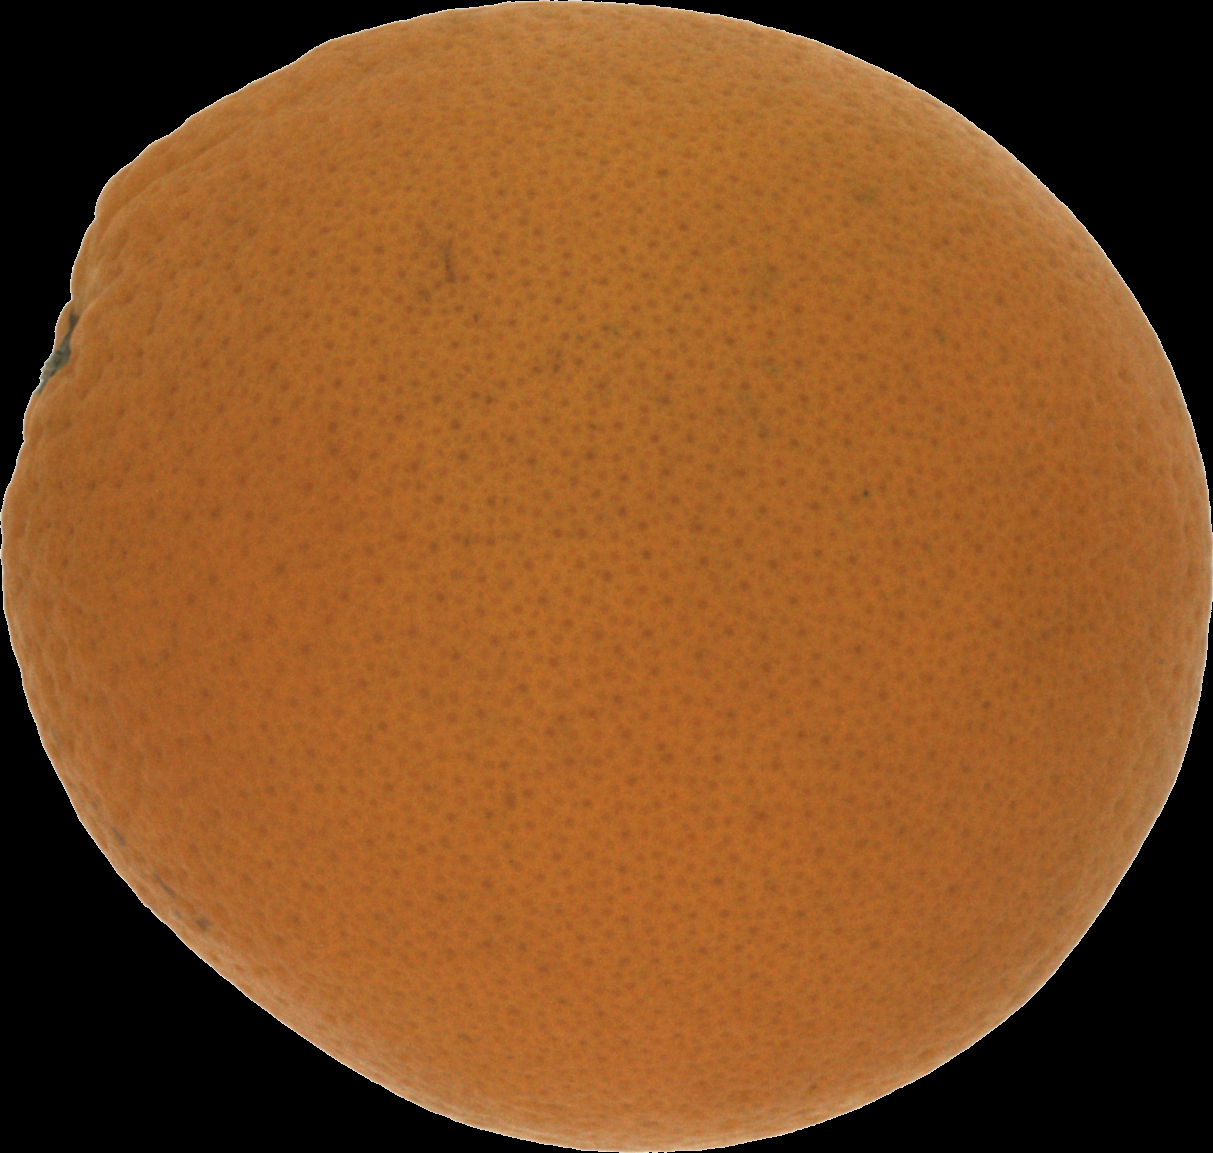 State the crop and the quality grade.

orange, good
